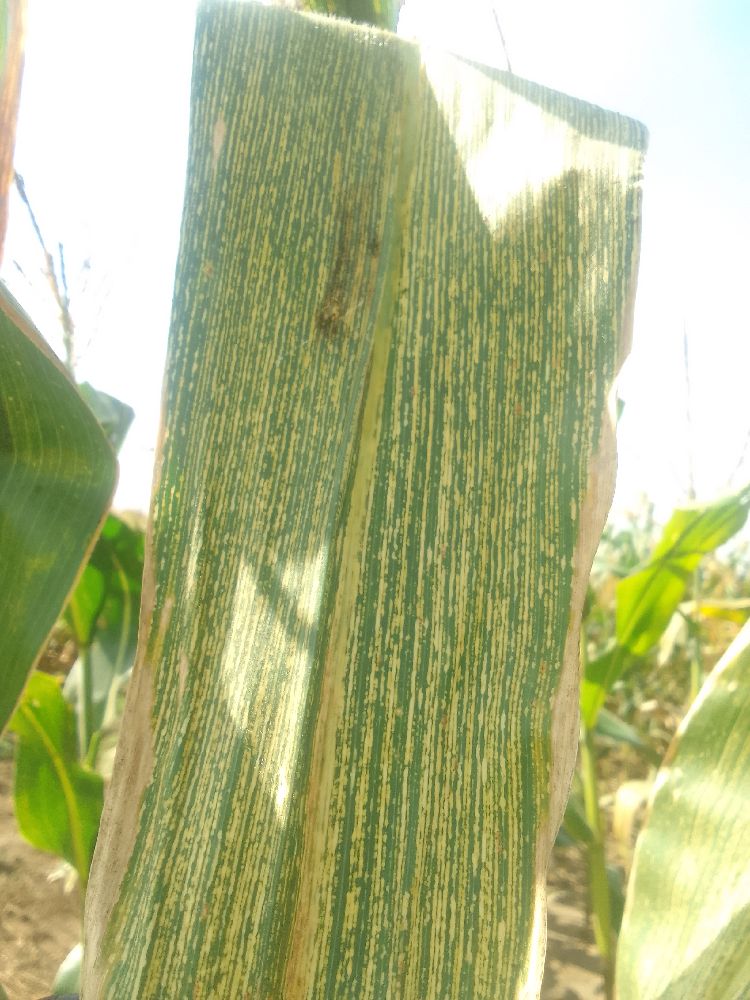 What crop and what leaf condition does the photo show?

maize, maize streak virus
